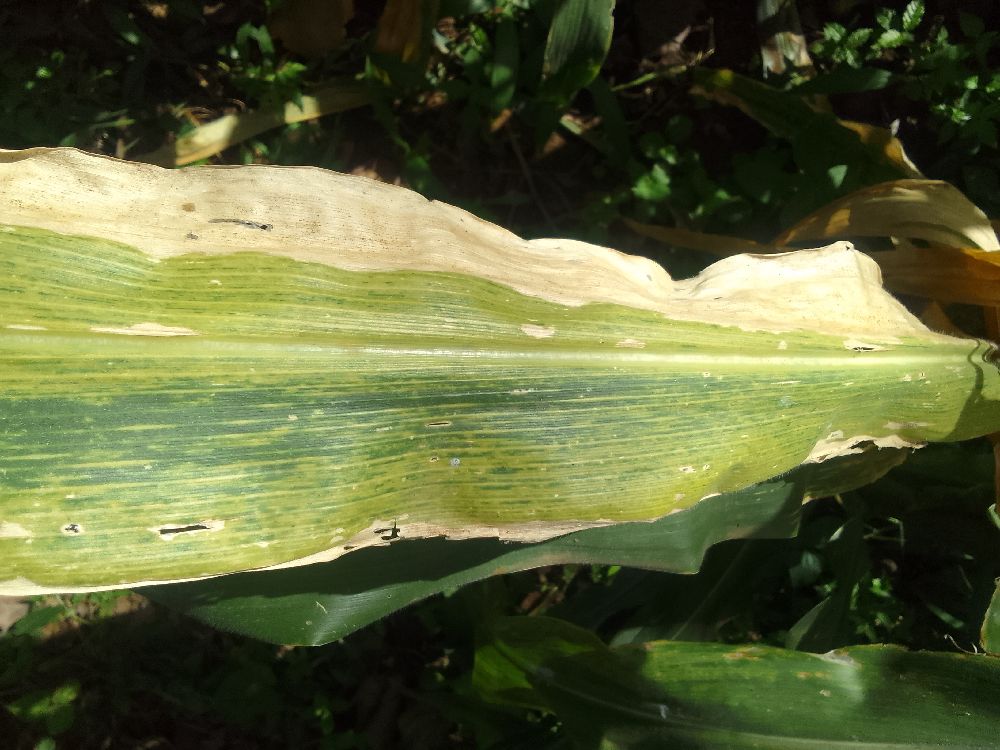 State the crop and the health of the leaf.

maize, maize lethal necrosis
